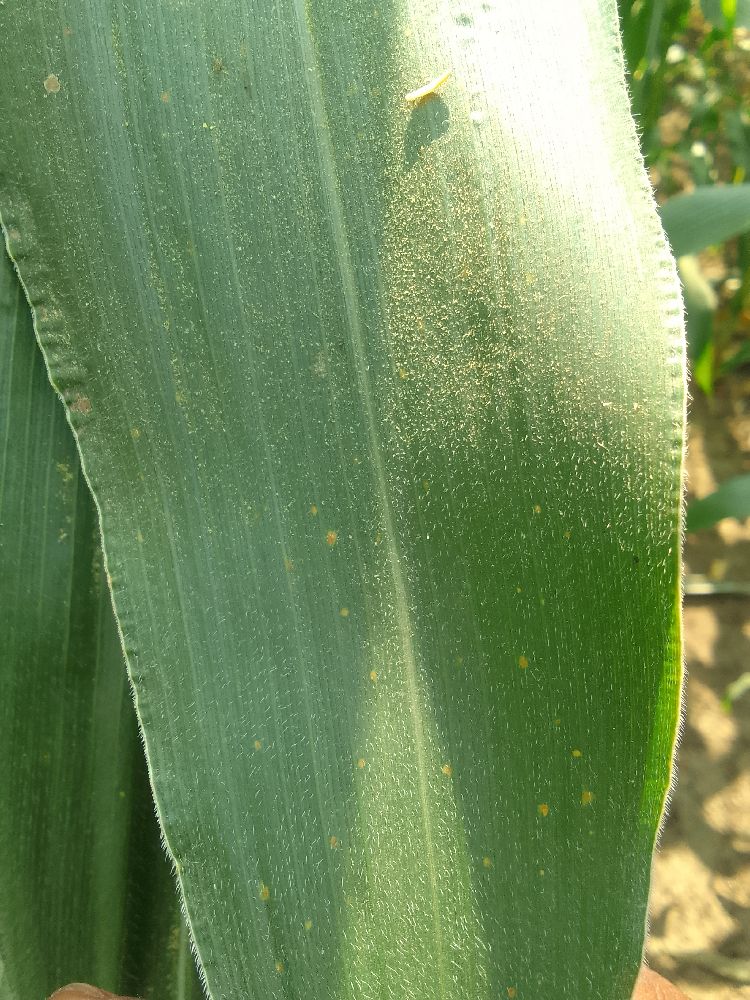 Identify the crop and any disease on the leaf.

maize, healthy
